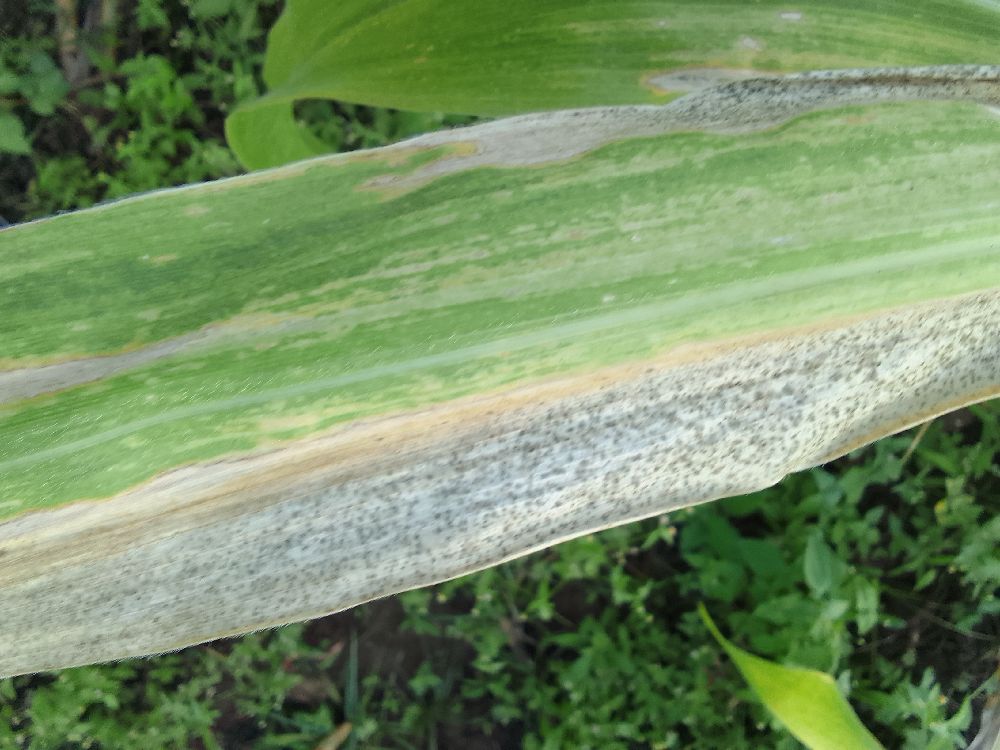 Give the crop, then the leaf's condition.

maize, maize lethal necrosis
